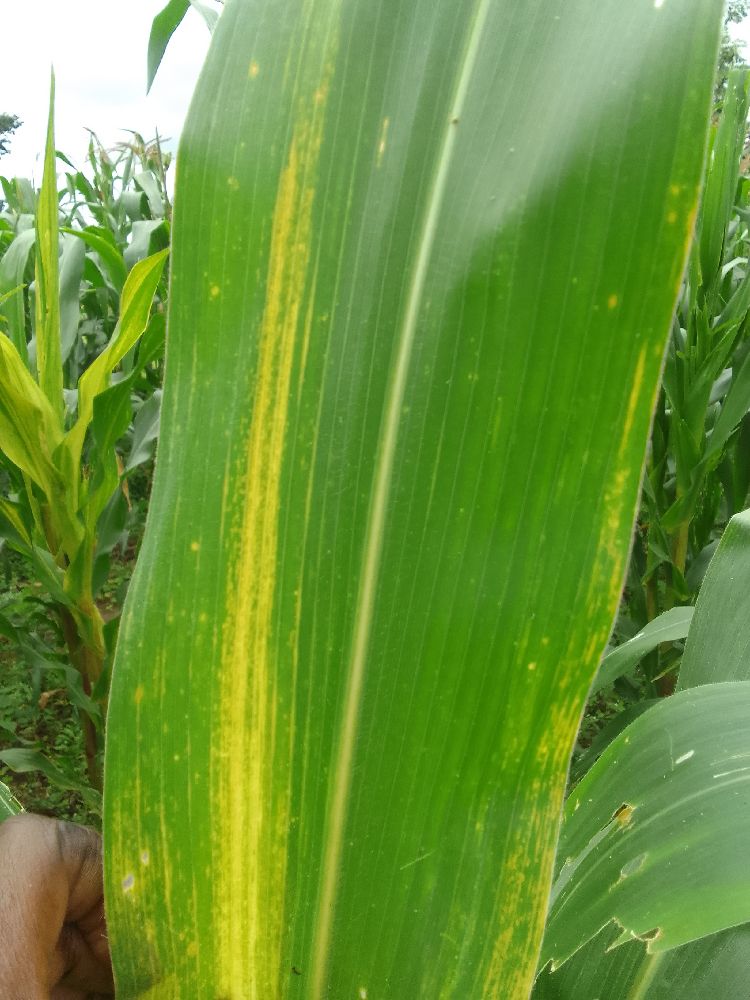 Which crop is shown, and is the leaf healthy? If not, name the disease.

maize, maize lethal necrosis
